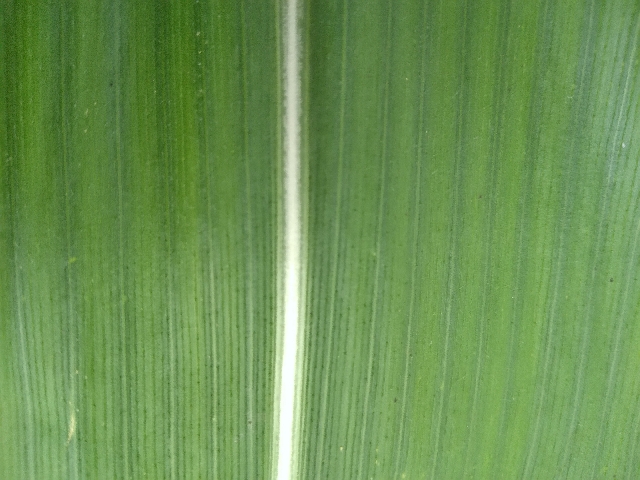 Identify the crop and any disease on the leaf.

maize, healthy
